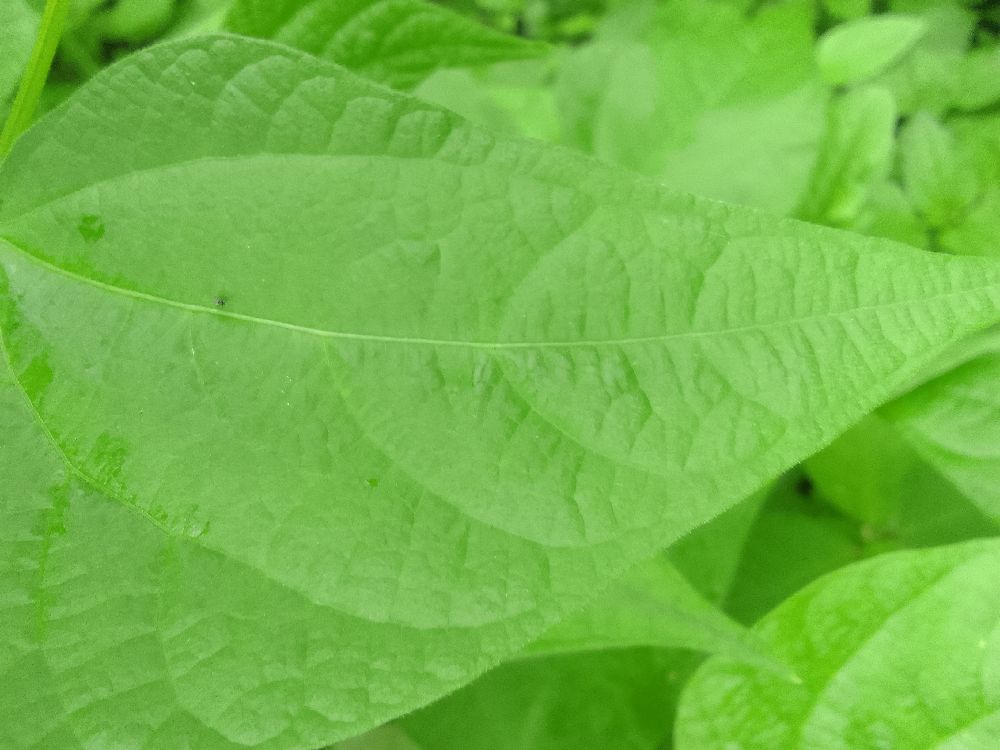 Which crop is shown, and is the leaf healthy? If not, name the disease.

common bean, healthy
